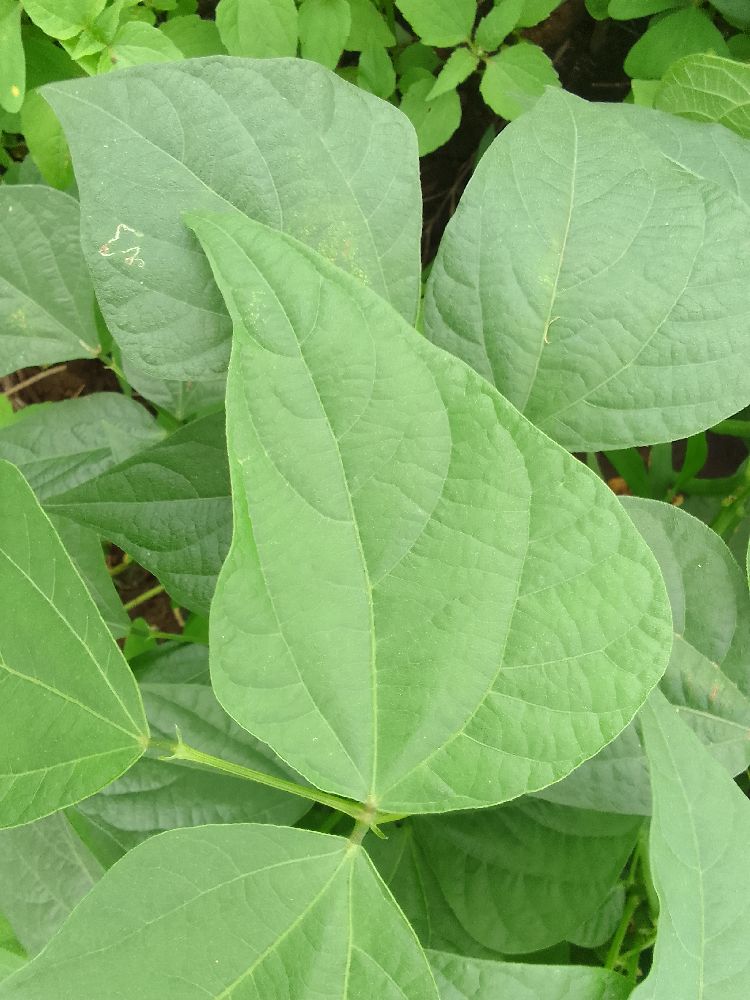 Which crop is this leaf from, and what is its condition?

common bean, healthy
